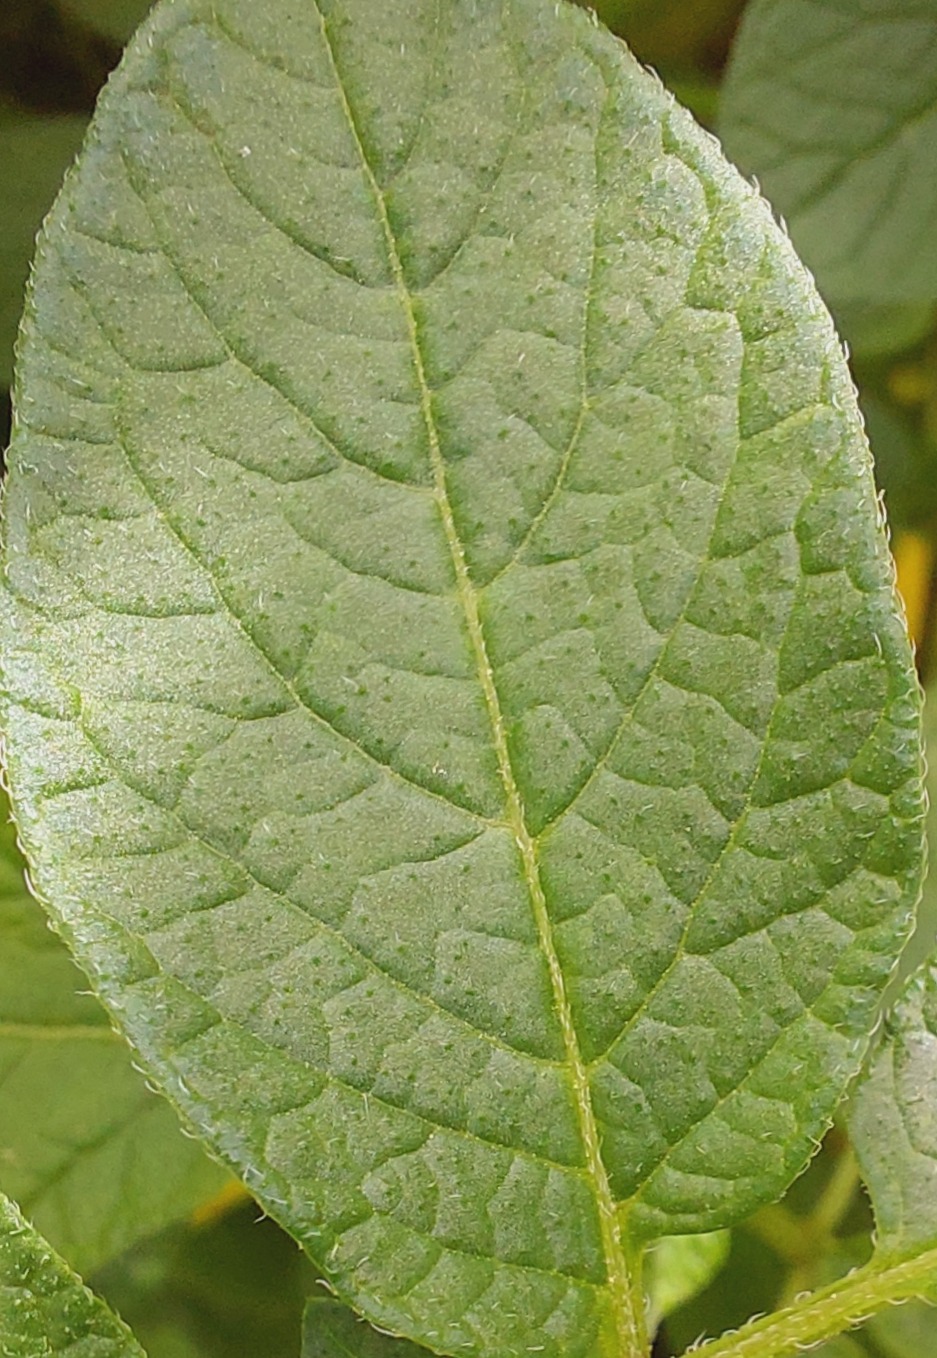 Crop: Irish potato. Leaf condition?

healthy
